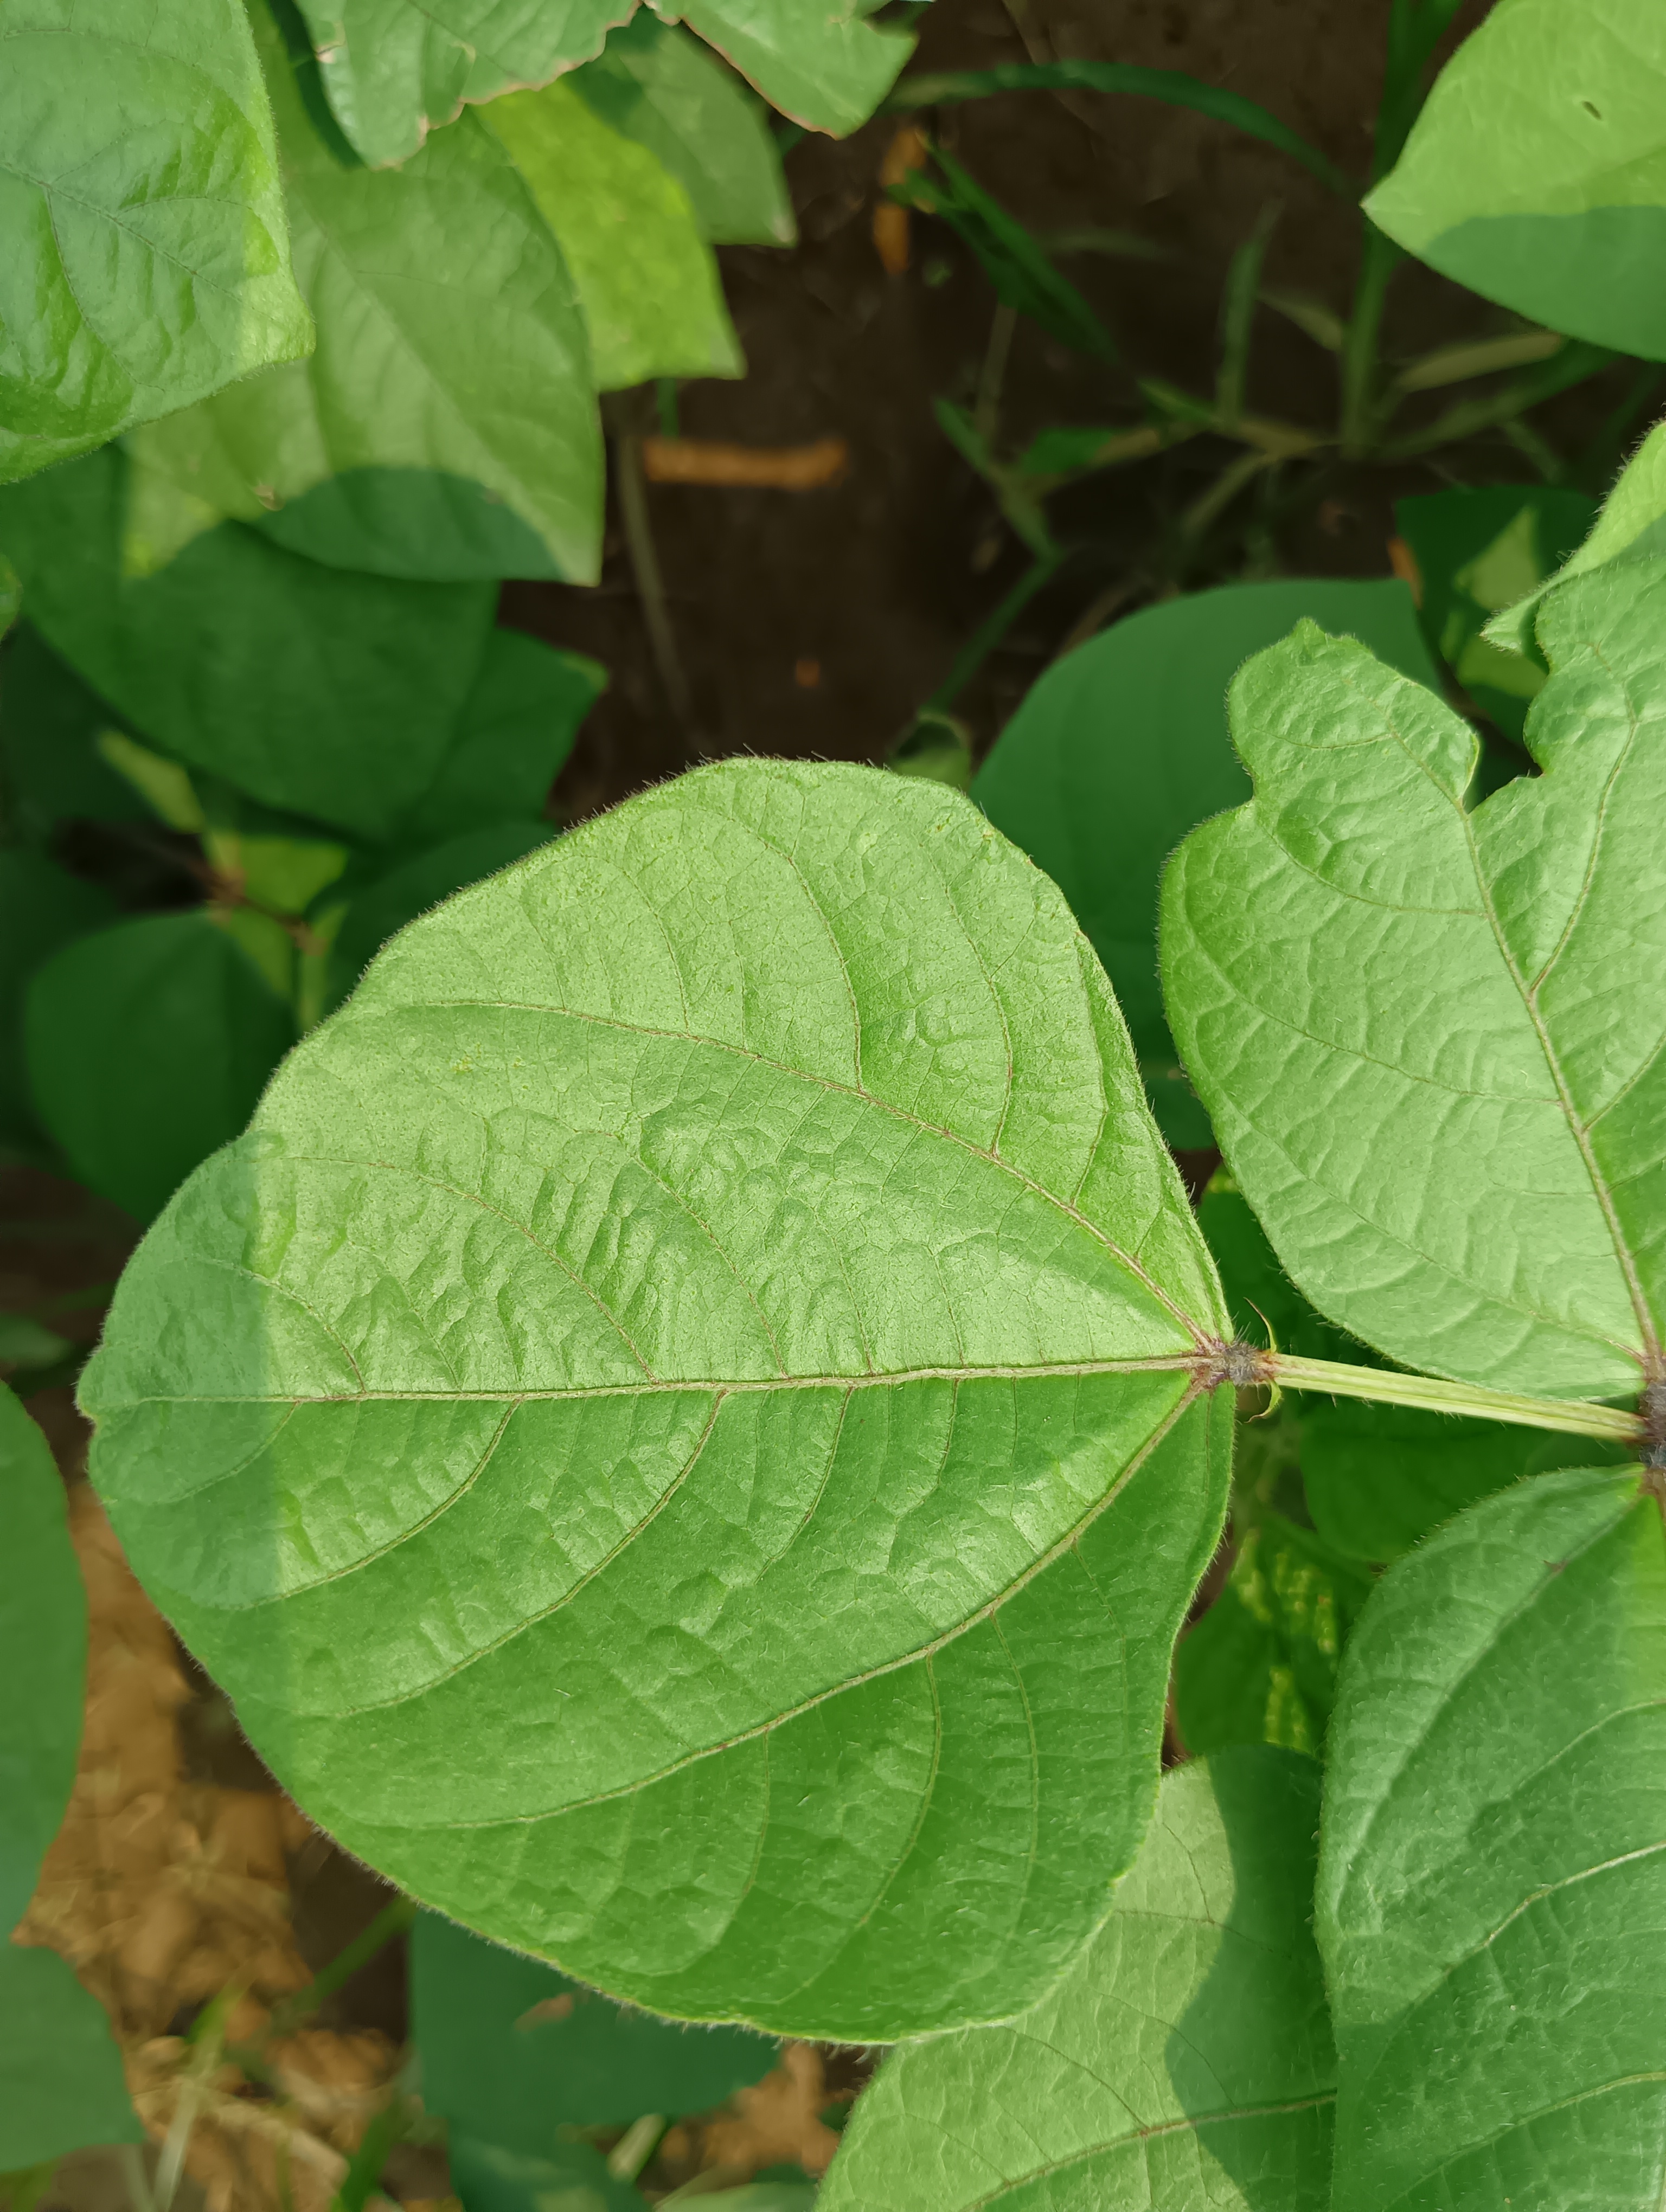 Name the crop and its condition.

mungbean, healthy
